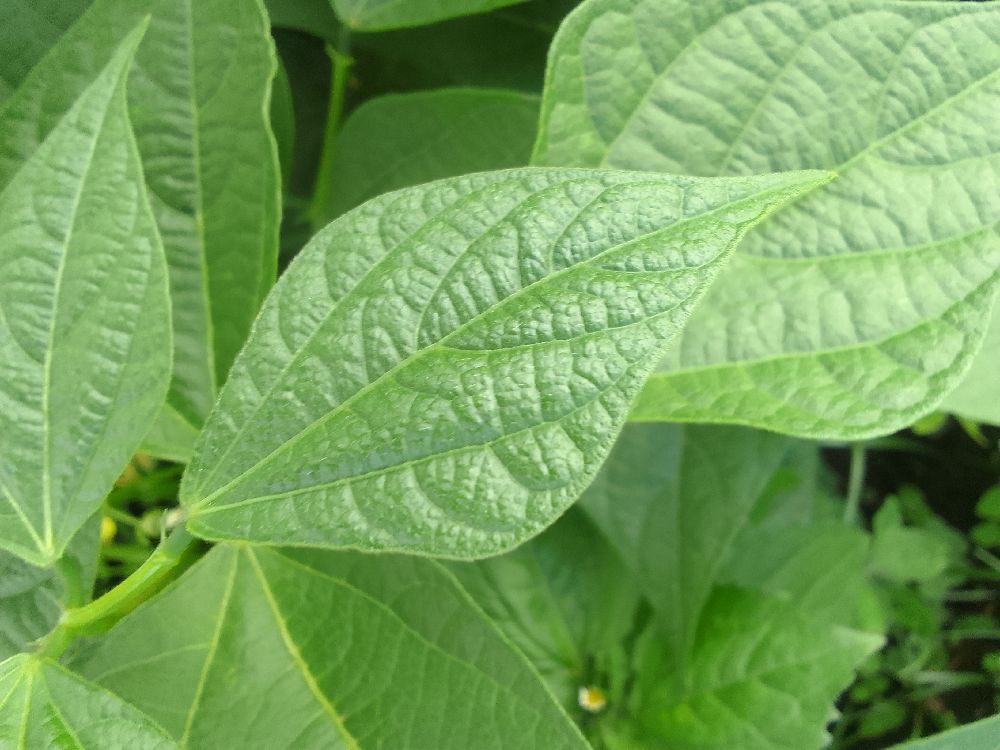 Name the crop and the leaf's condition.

common bean, healthy
